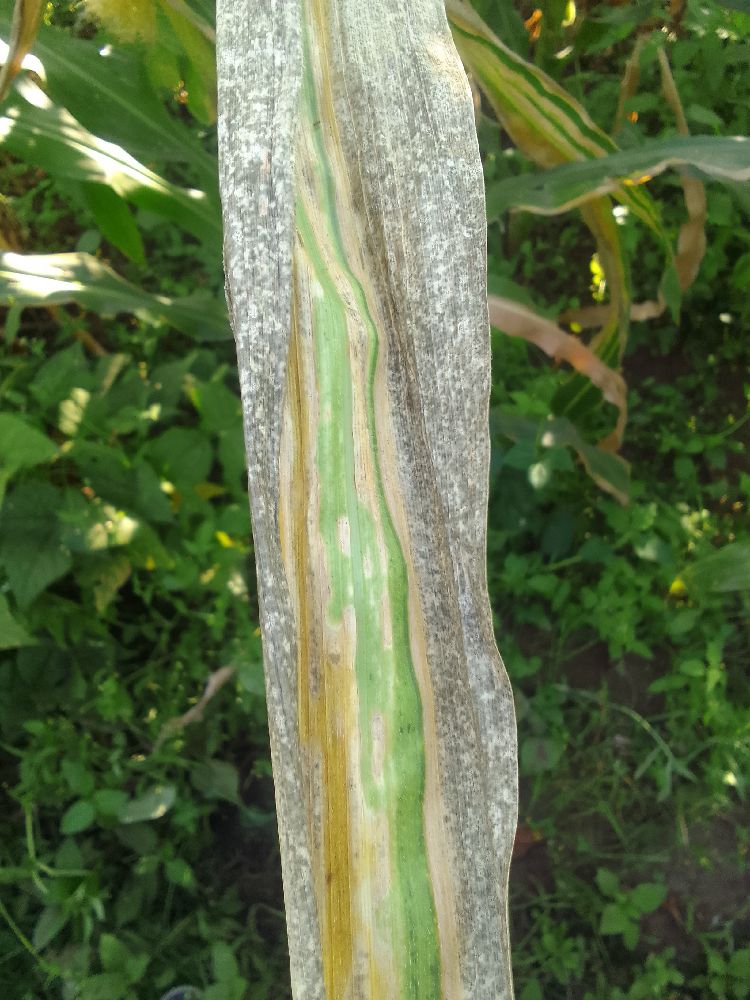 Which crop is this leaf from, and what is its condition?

maize, maize lethal necrosis
